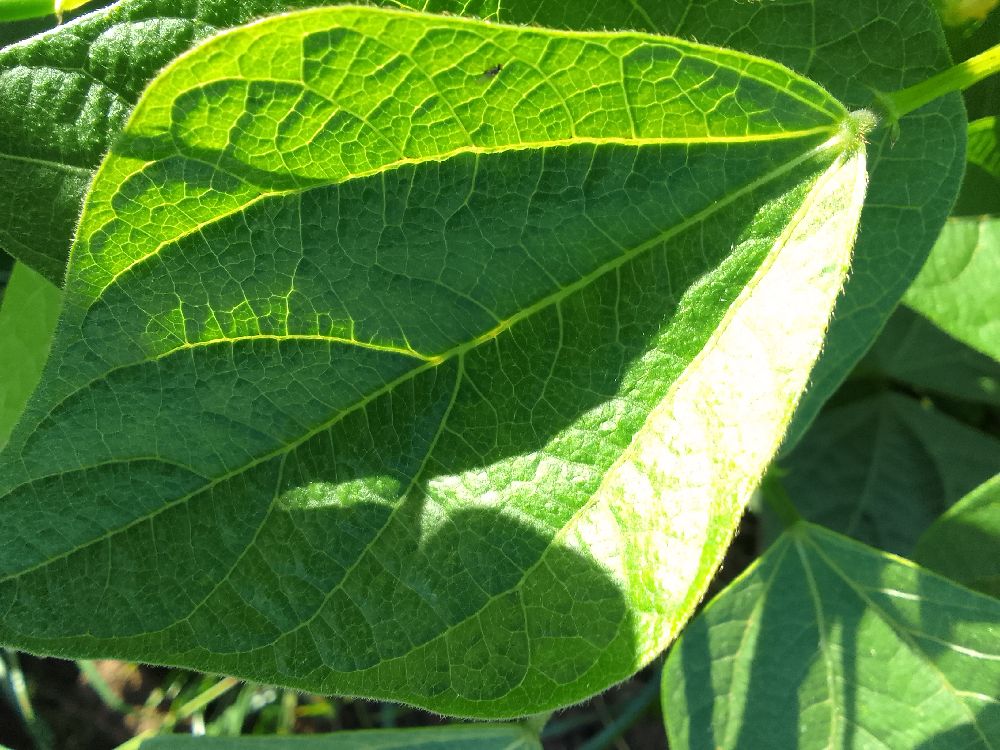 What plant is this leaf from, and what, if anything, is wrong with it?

common bean, healthy
